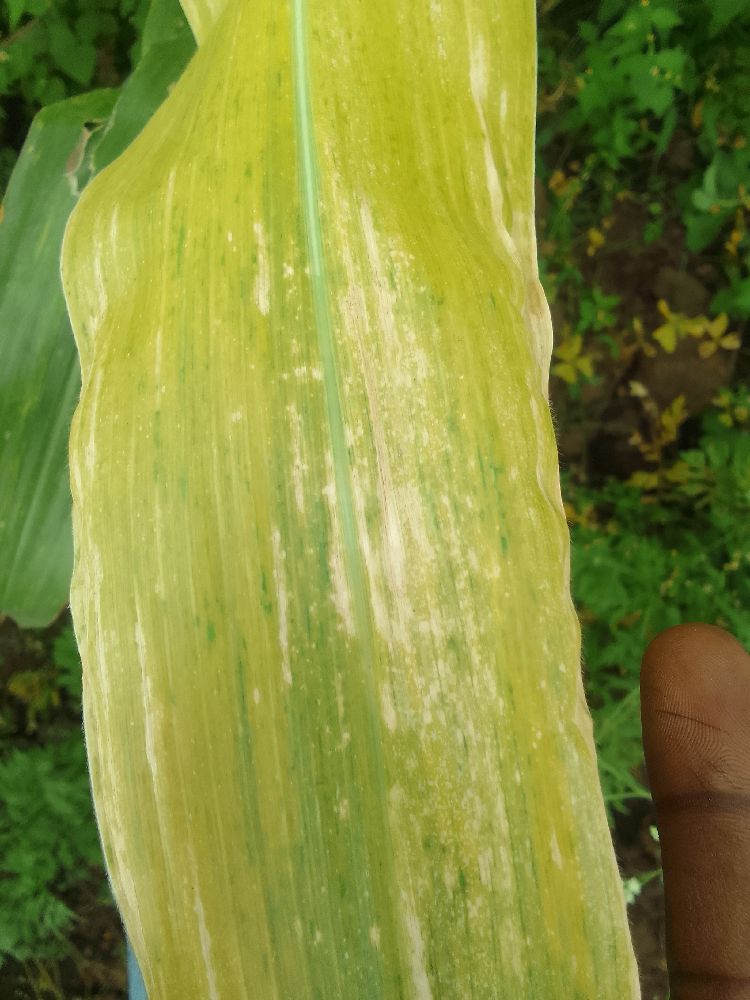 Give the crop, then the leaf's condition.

maize, maize lethal necrosis
